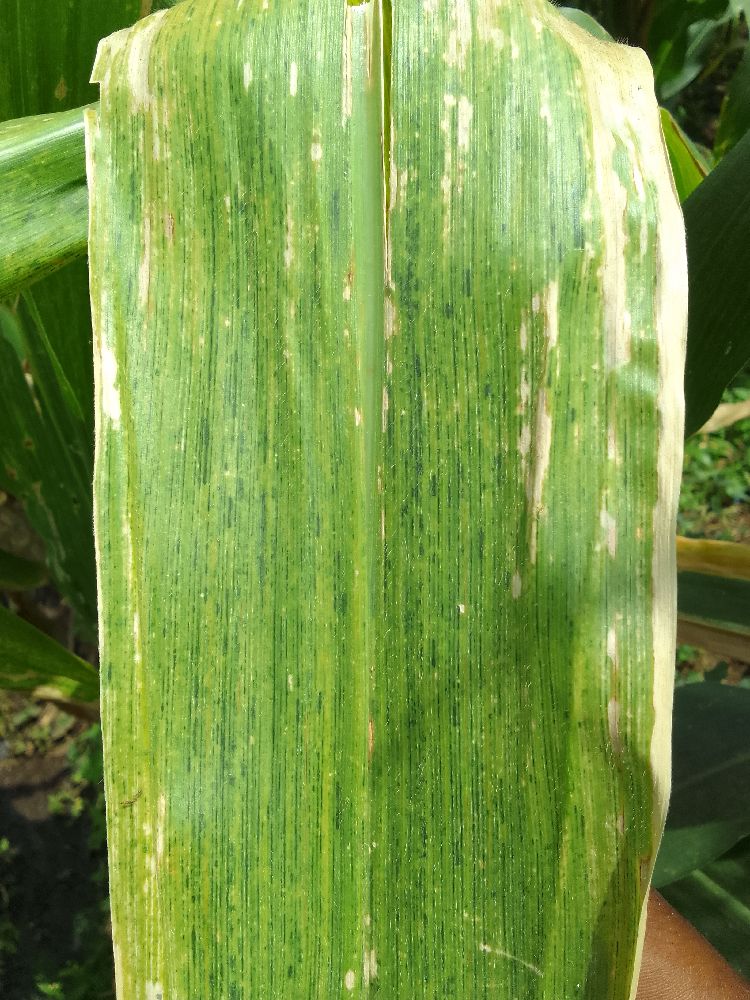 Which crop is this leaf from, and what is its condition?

maize, maize lethal necrosis
